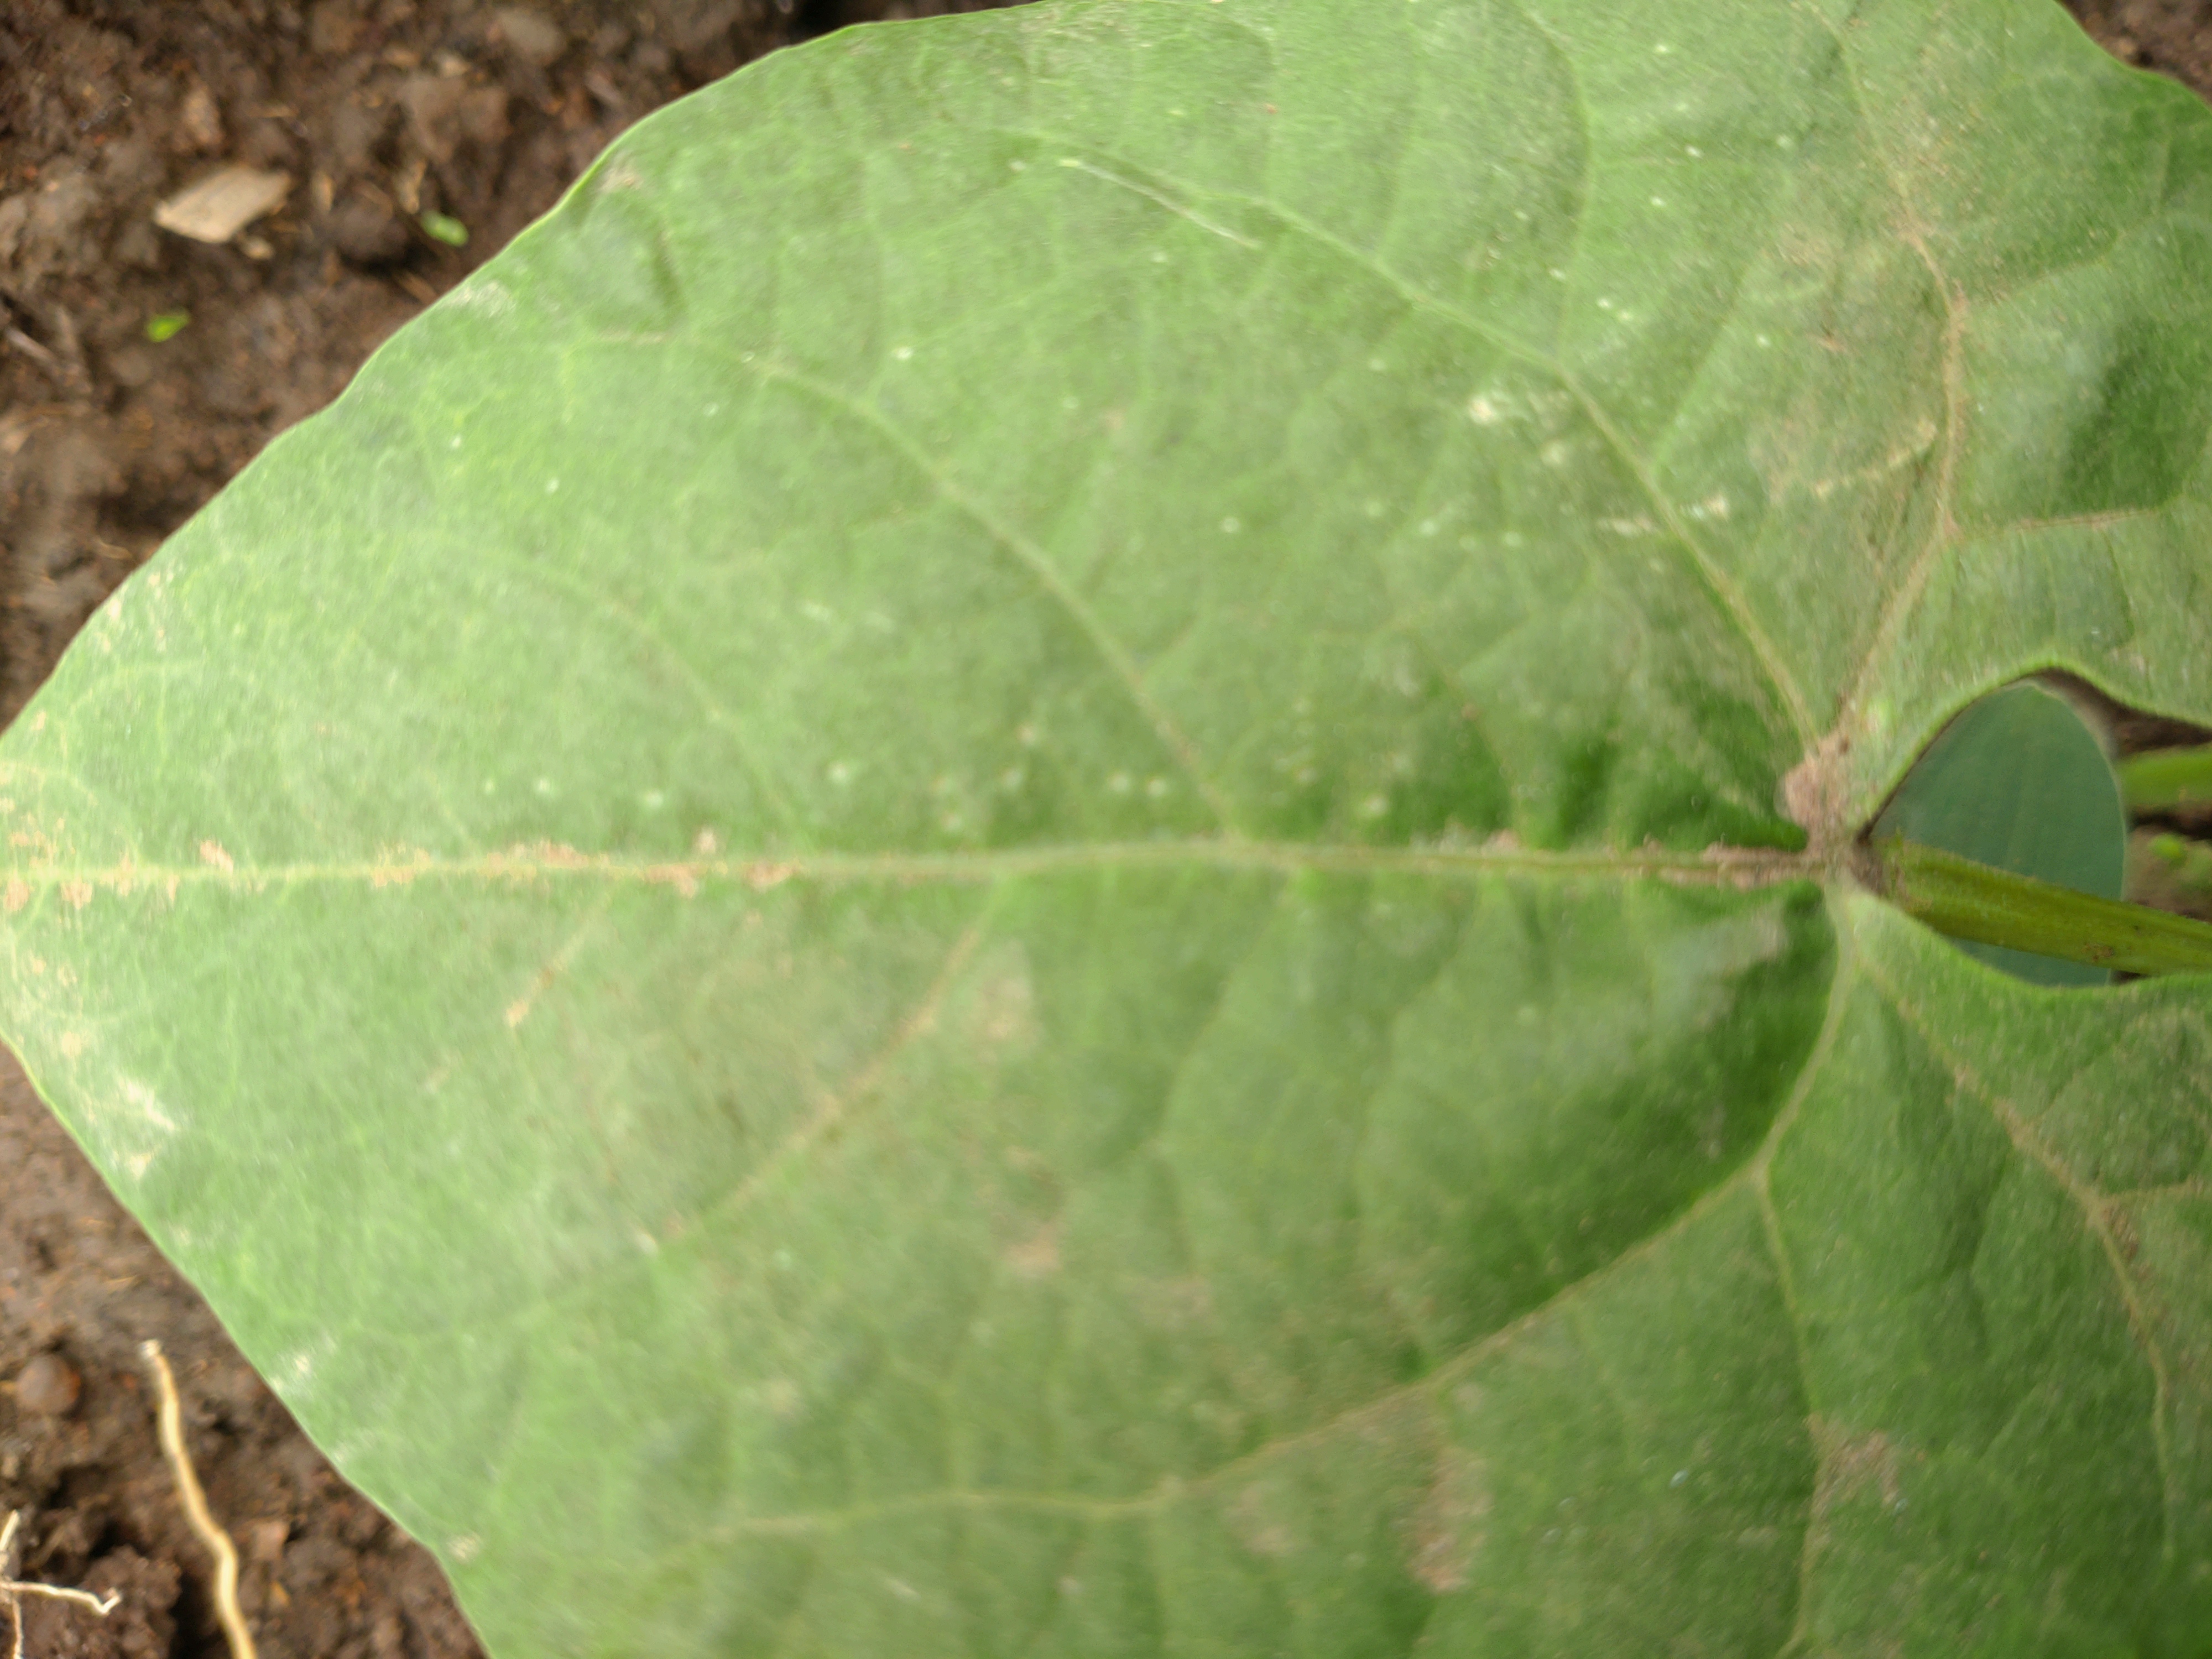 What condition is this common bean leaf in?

healthy
